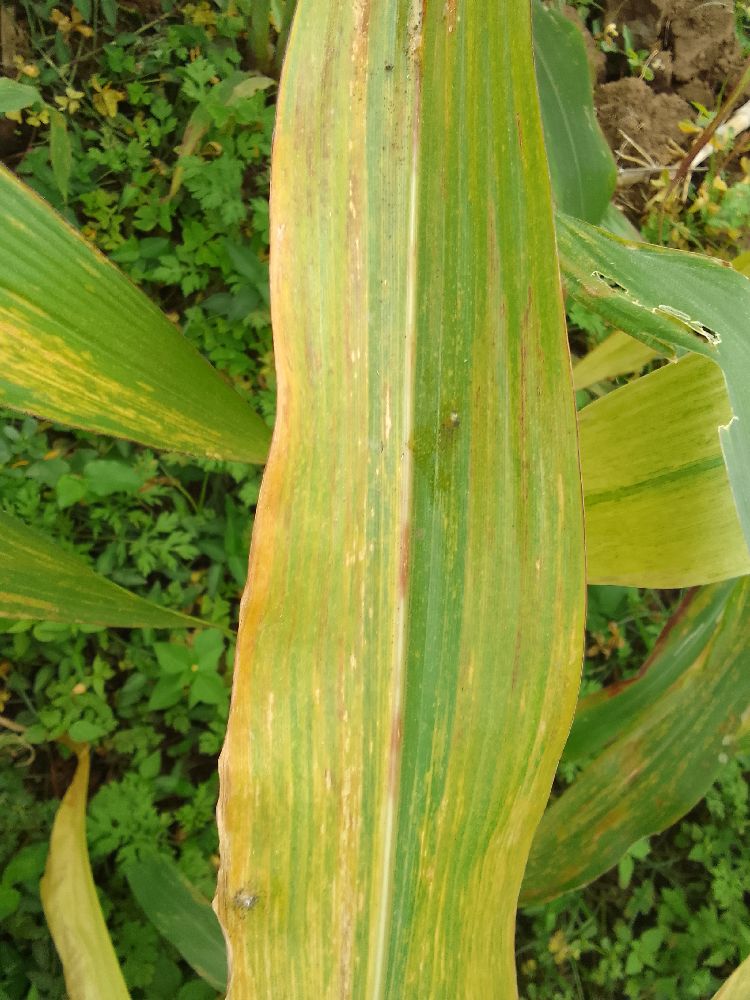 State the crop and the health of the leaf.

maize, maize lethal necrosis
